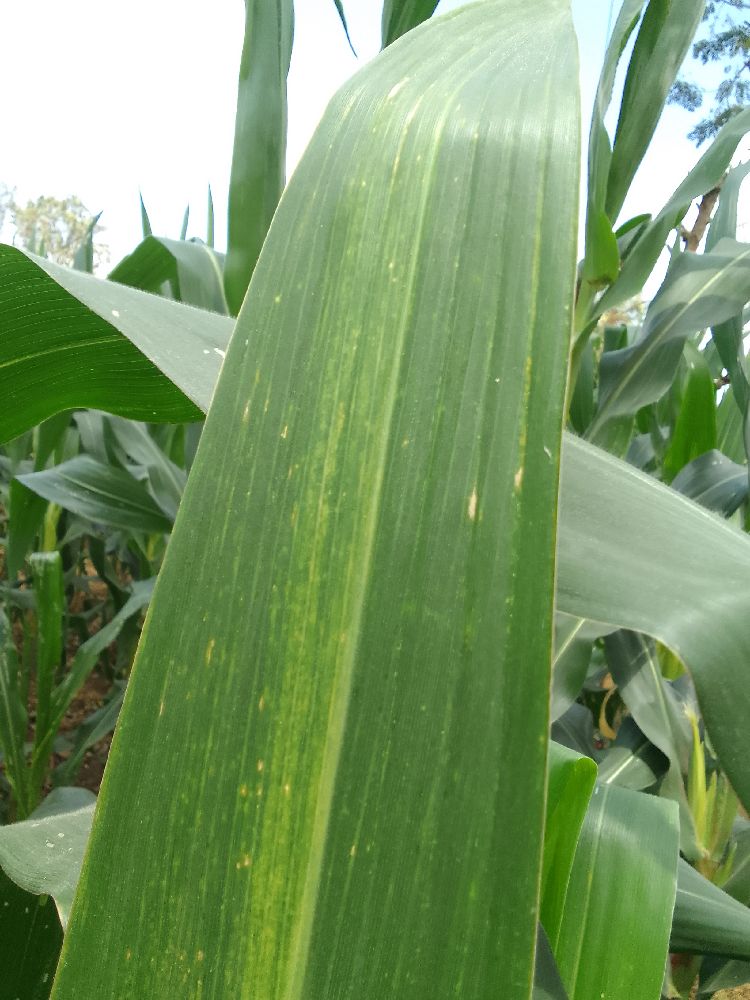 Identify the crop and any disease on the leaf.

maize, maize lethal necrosis
